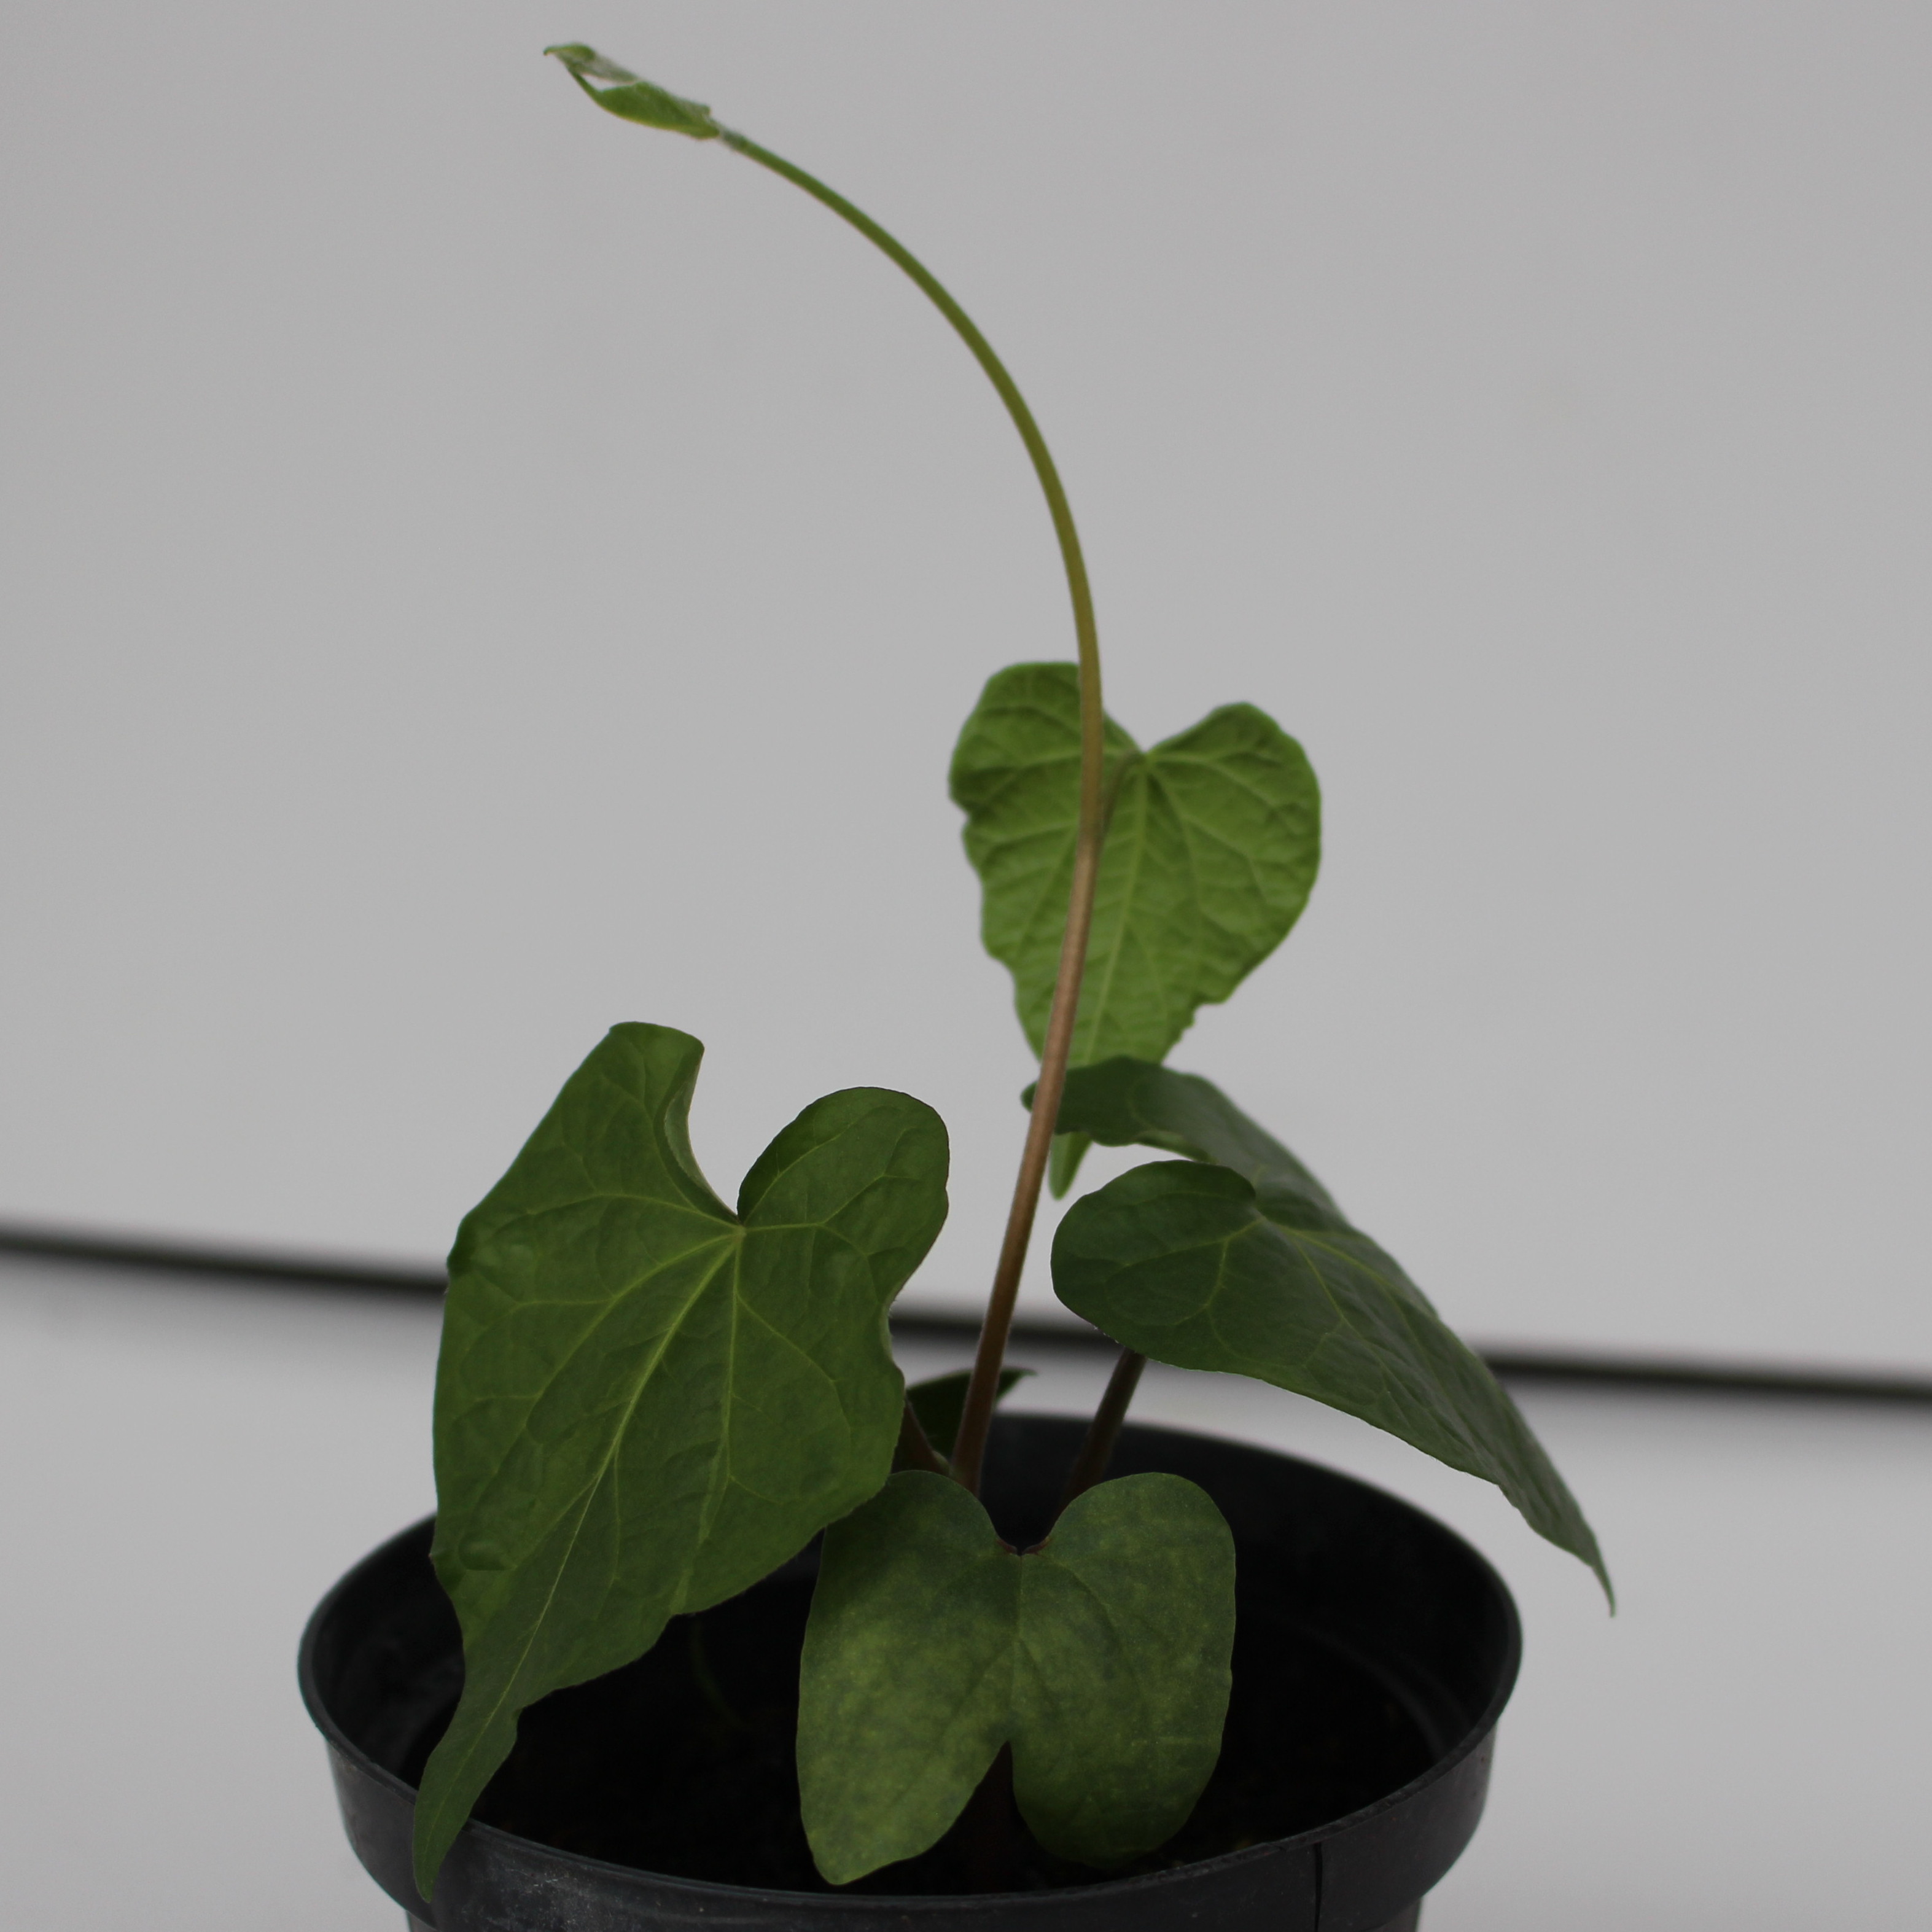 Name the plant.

Convolvulus arvensis
